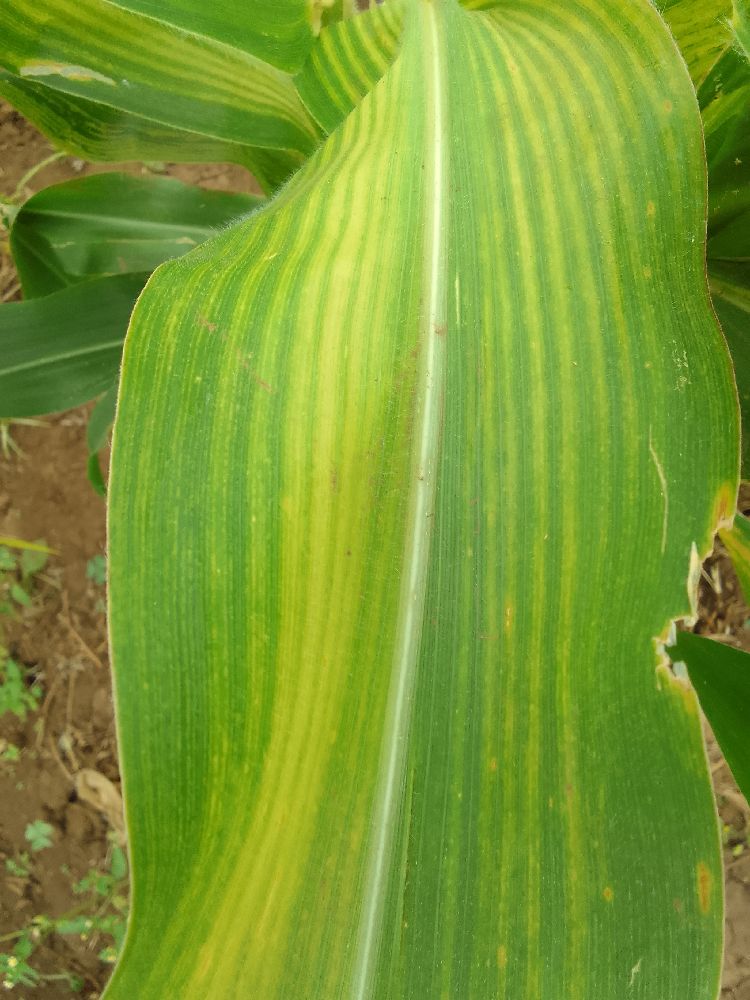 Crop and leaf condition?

maize, maize lethal necrosis
